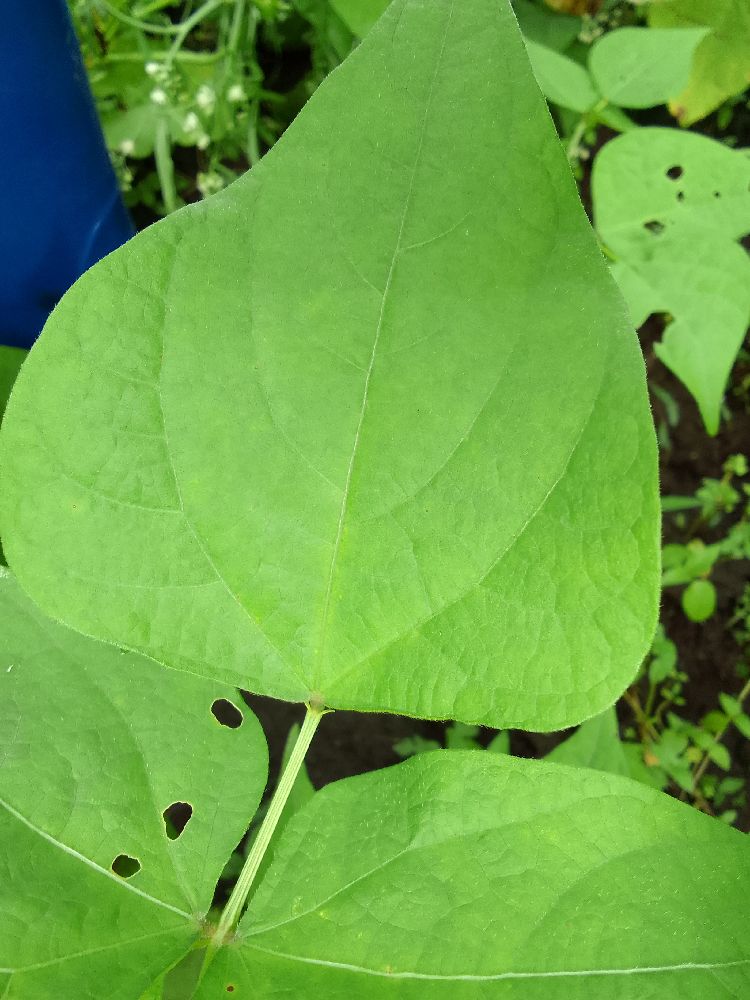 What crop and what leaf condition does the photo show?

common bean, healthy
